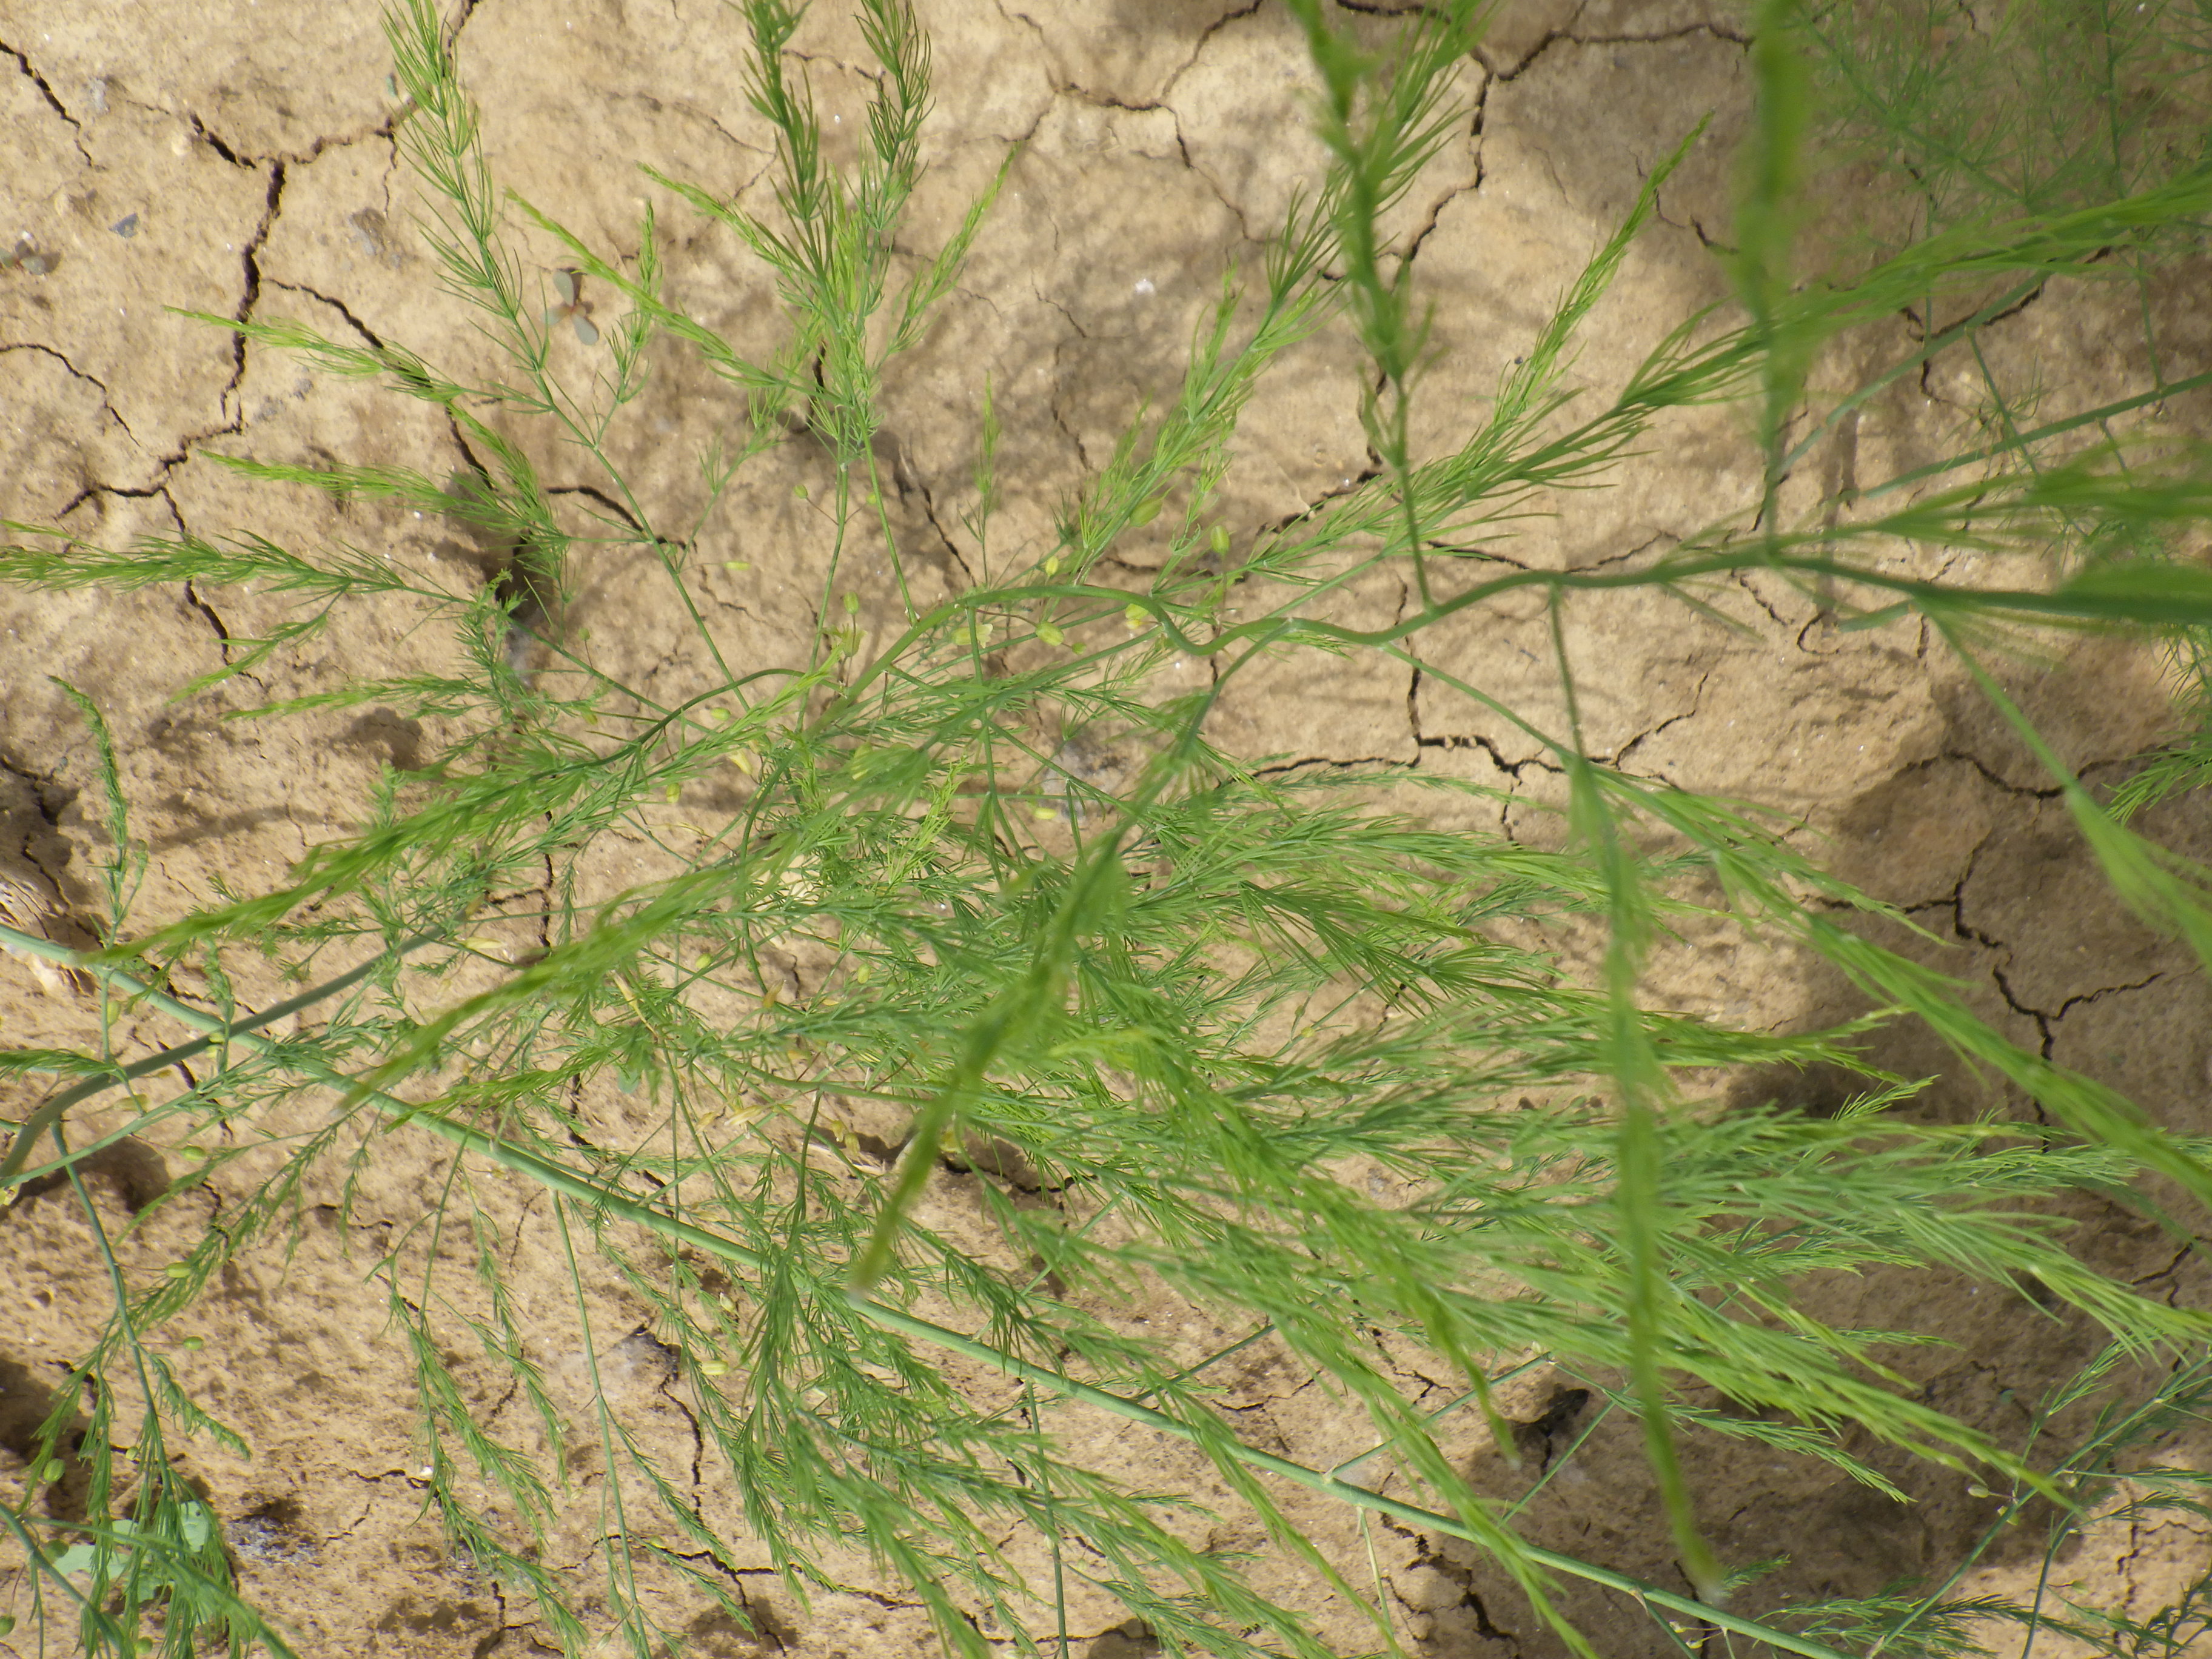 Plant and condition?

asparagus, healthy
